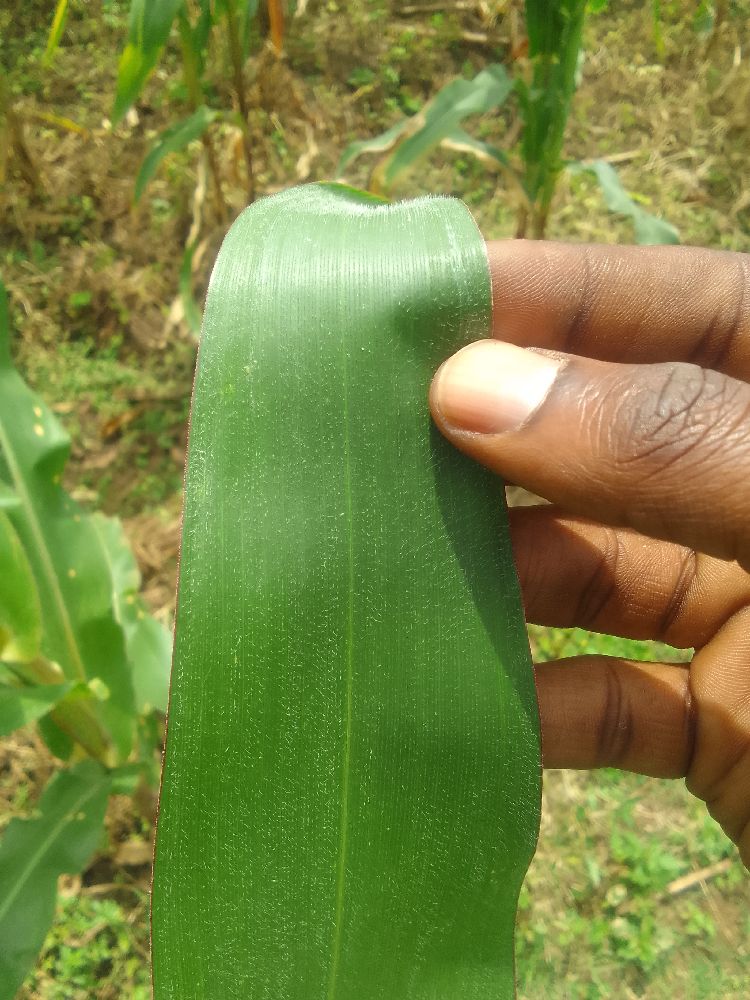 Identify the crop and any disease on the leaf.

maize, healthy
